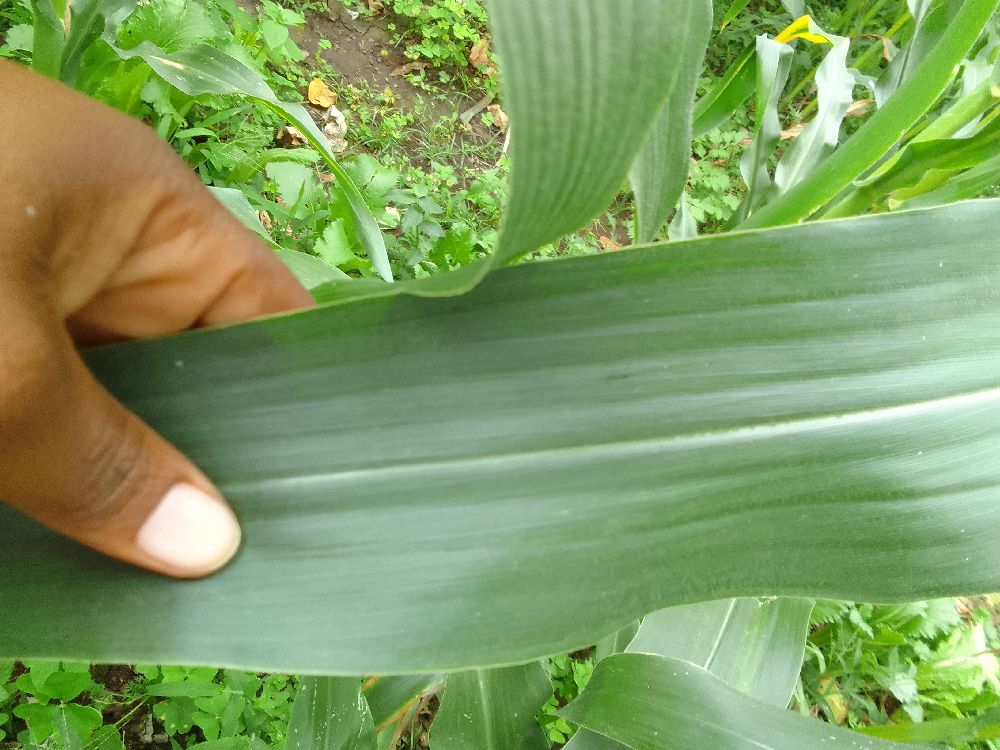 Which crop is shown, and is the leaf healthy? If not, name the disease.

maize, healthy
